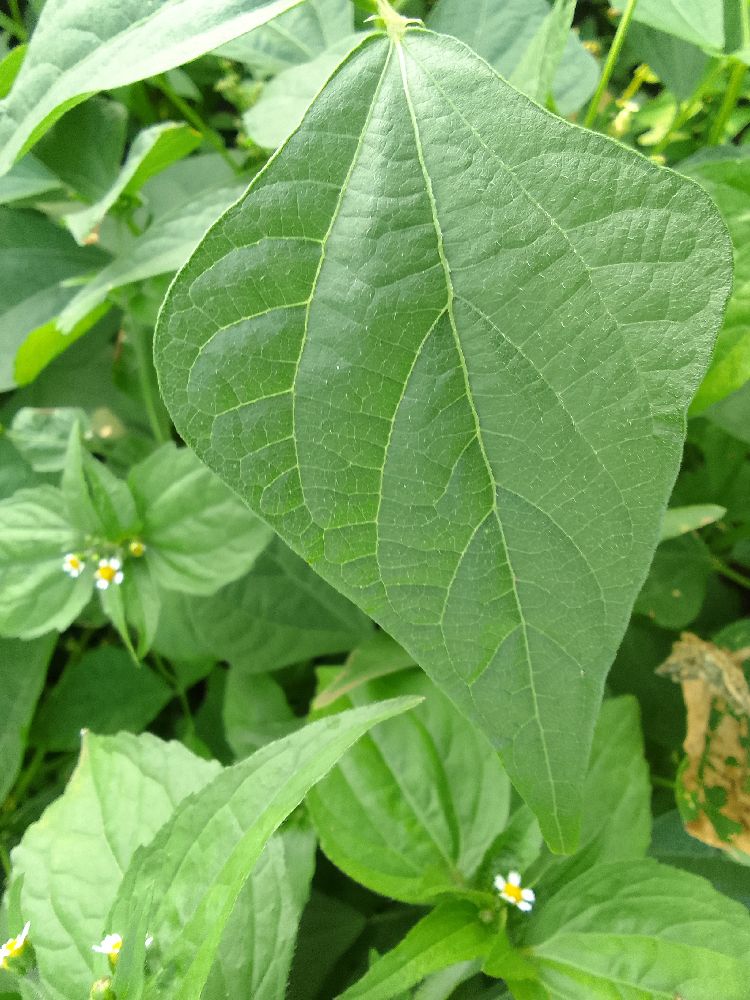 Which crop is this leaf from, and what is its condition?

common bean, healthy
